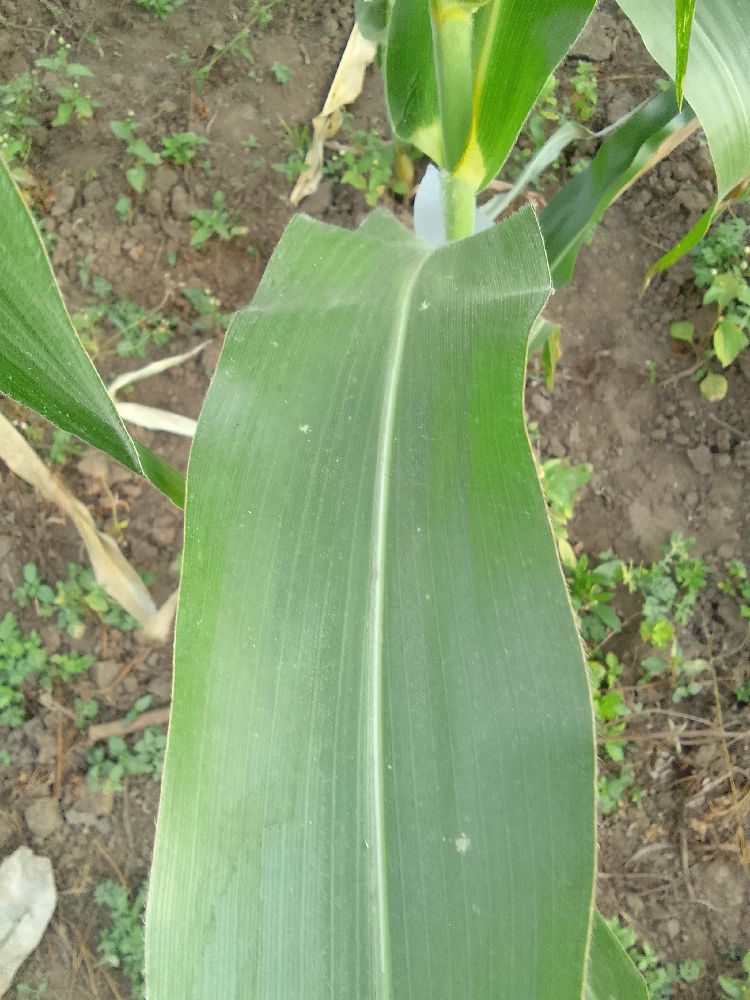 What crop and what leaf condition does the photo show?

maize, healthy
